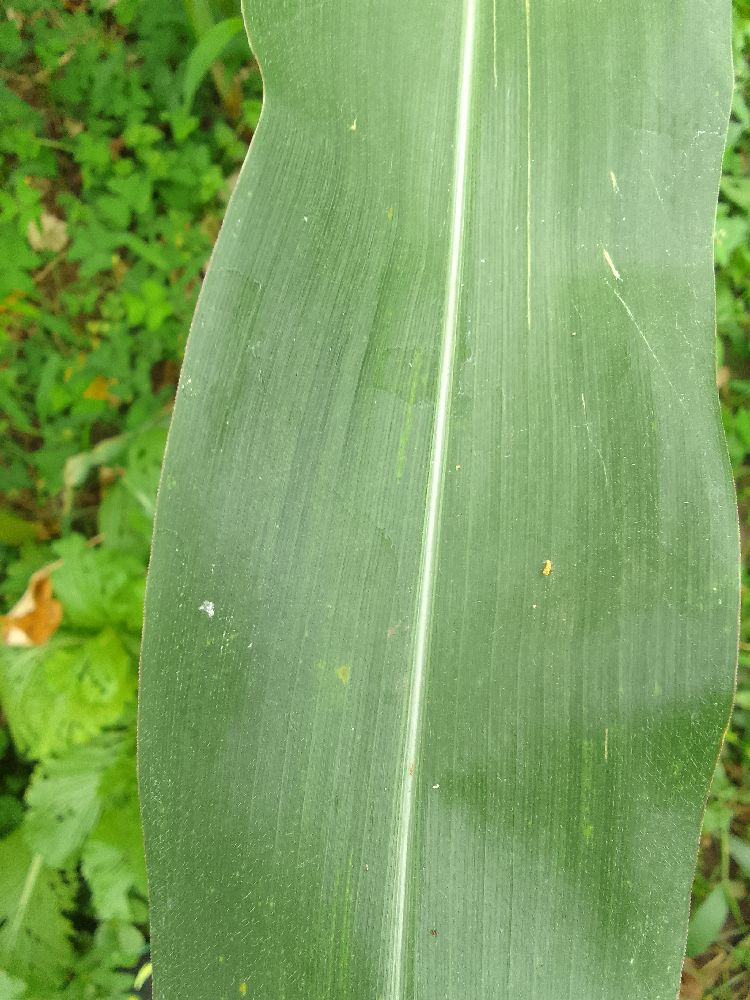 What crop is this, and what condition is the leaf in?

maize, healthy
